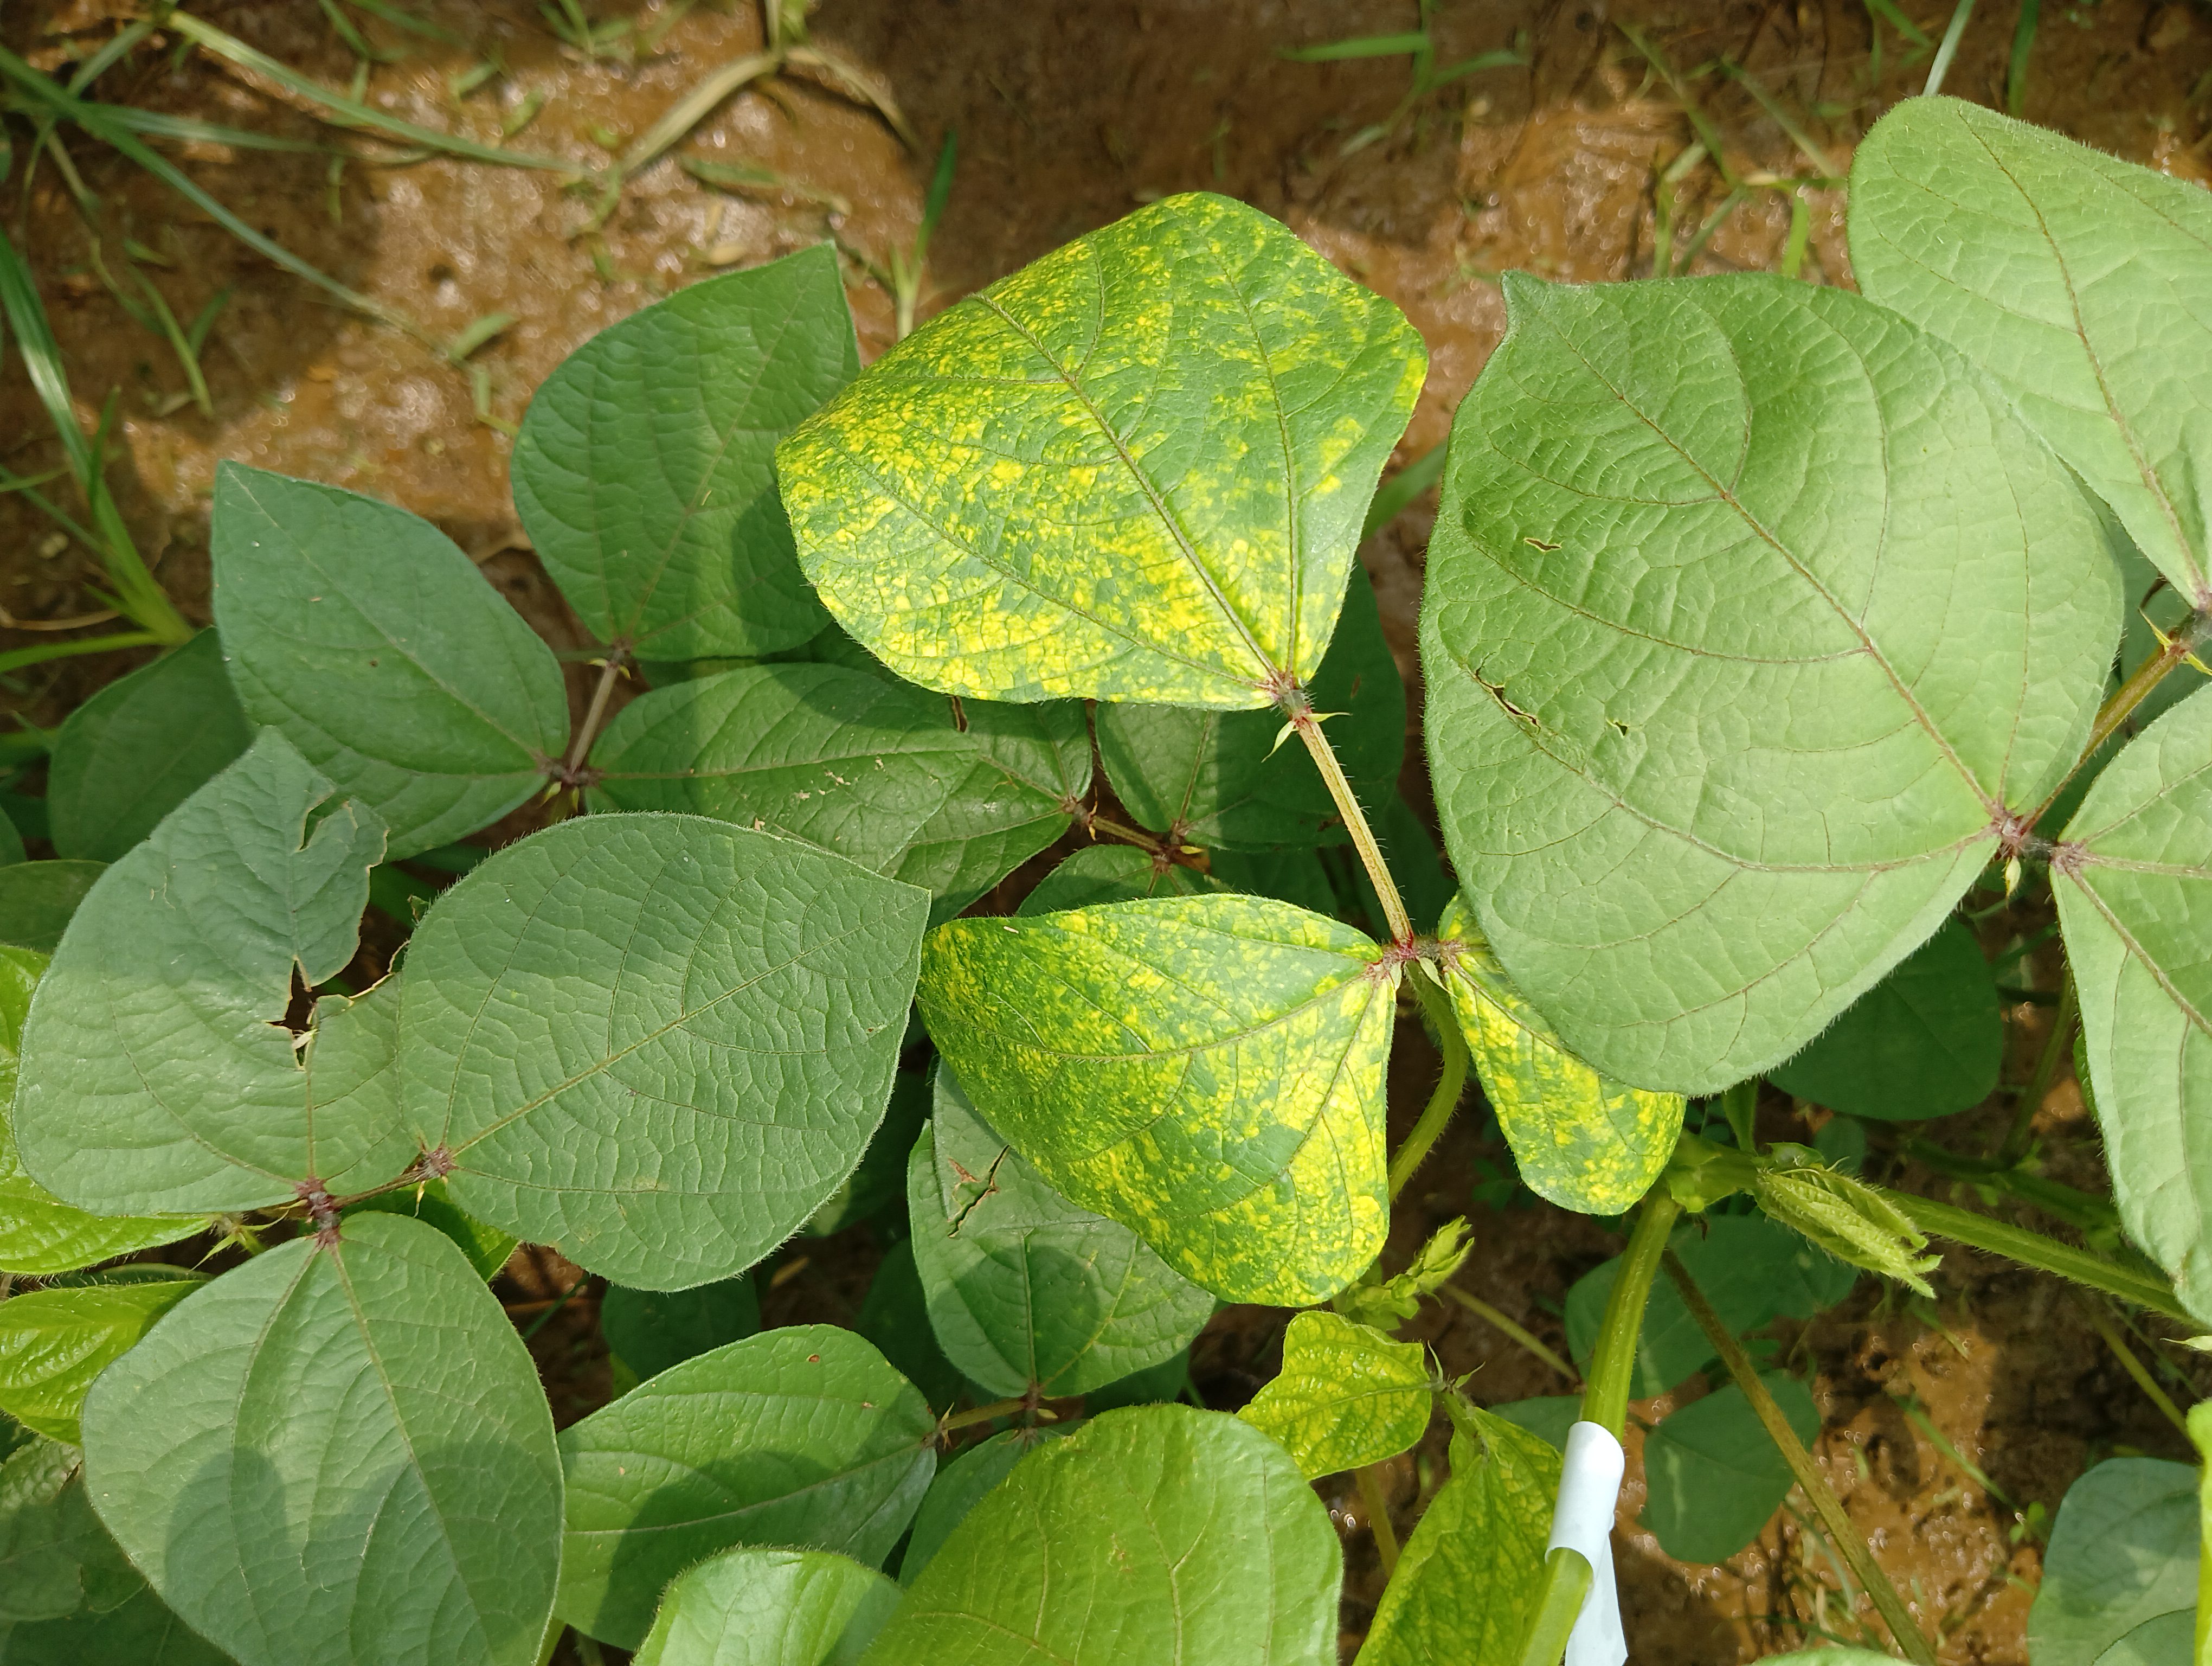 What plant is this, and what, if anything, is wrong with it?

mungbean, yellow mosaic
